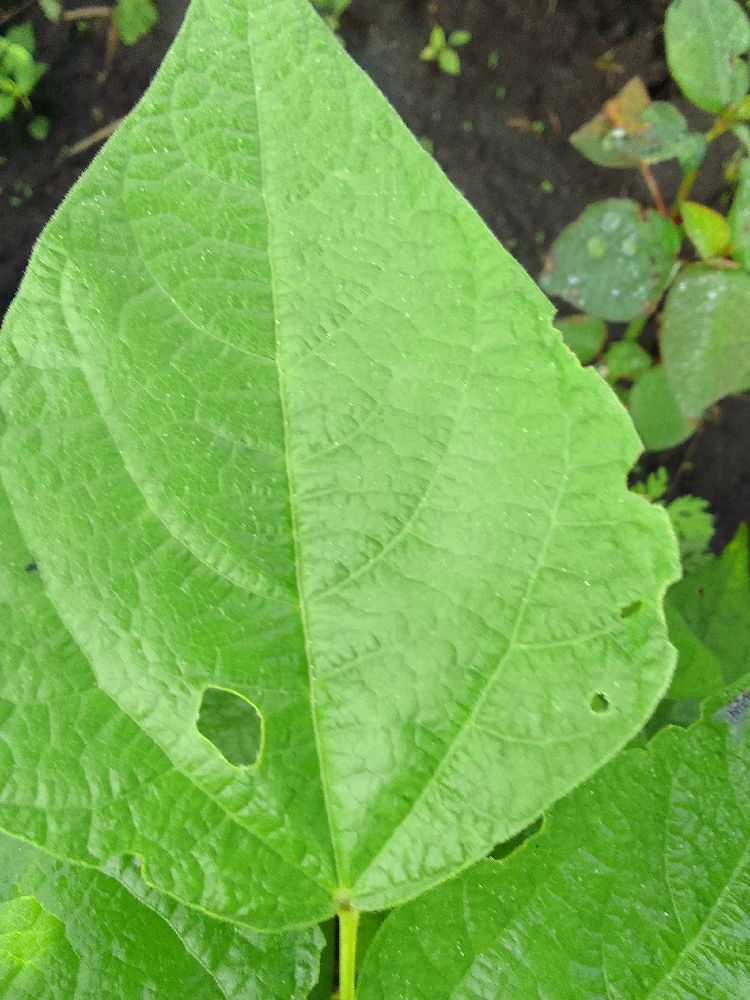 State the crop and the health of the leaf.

common bean, healthy
